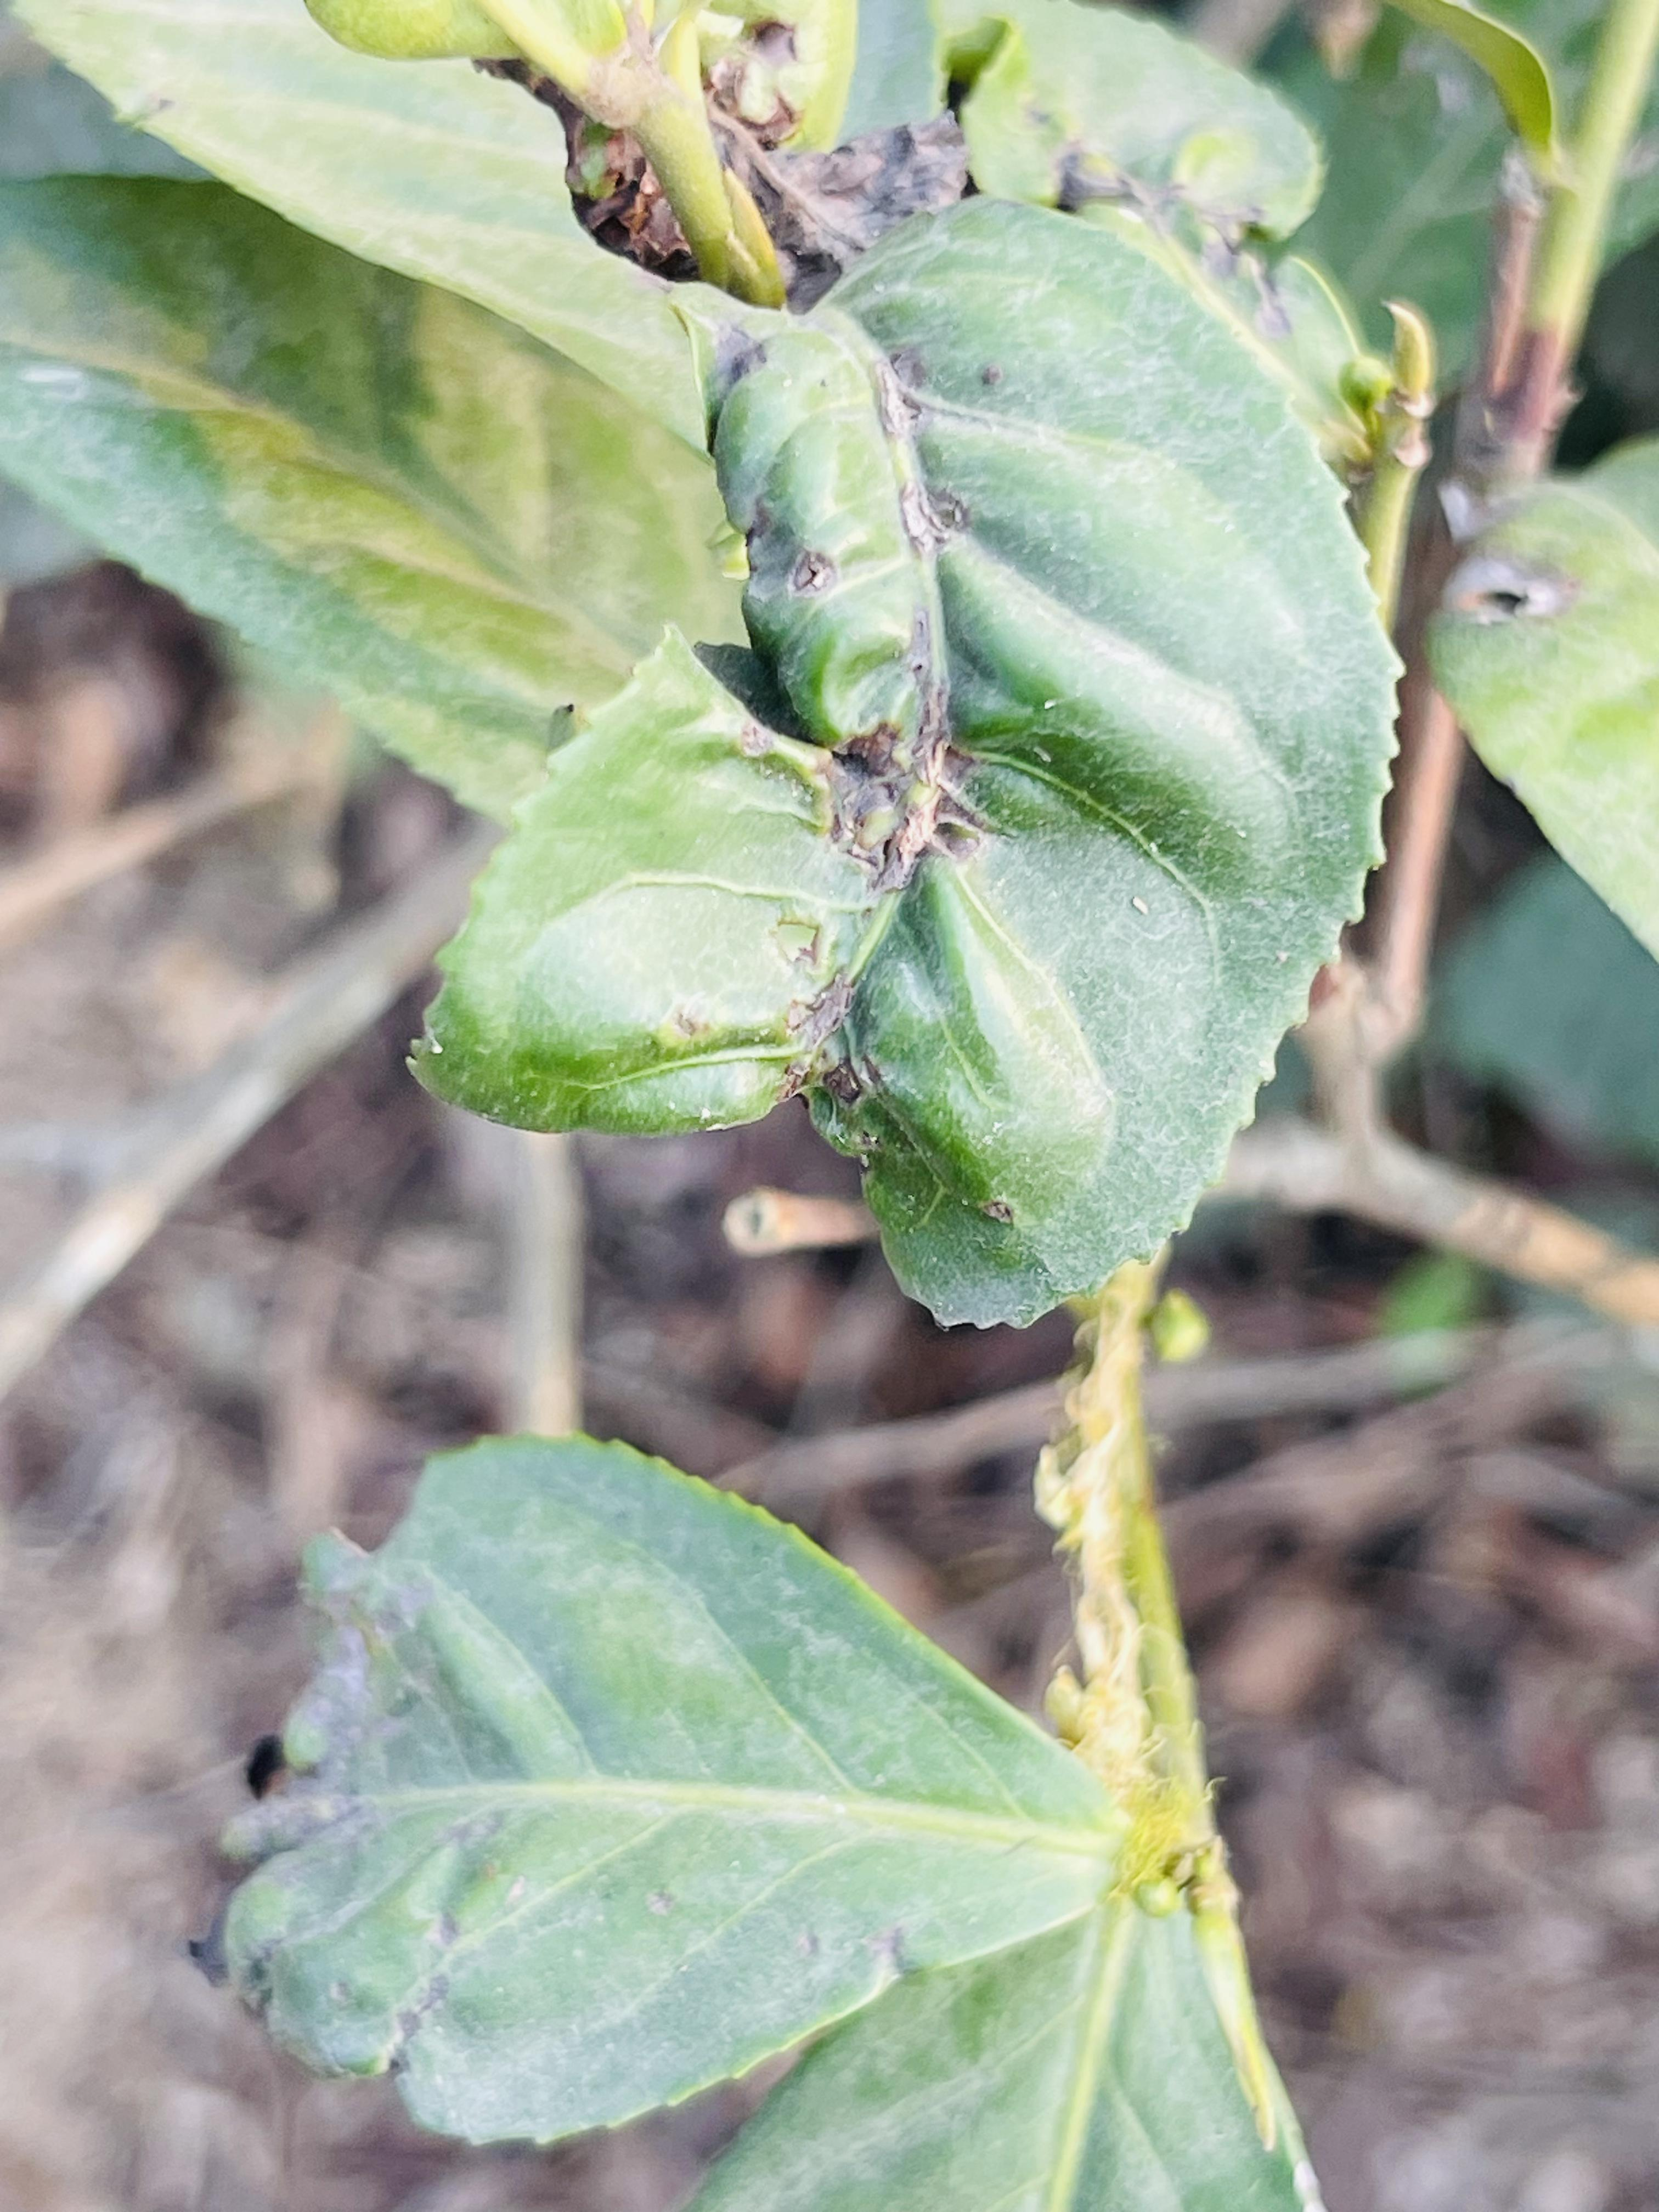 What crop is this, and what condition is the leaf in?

tea, helopeltis
